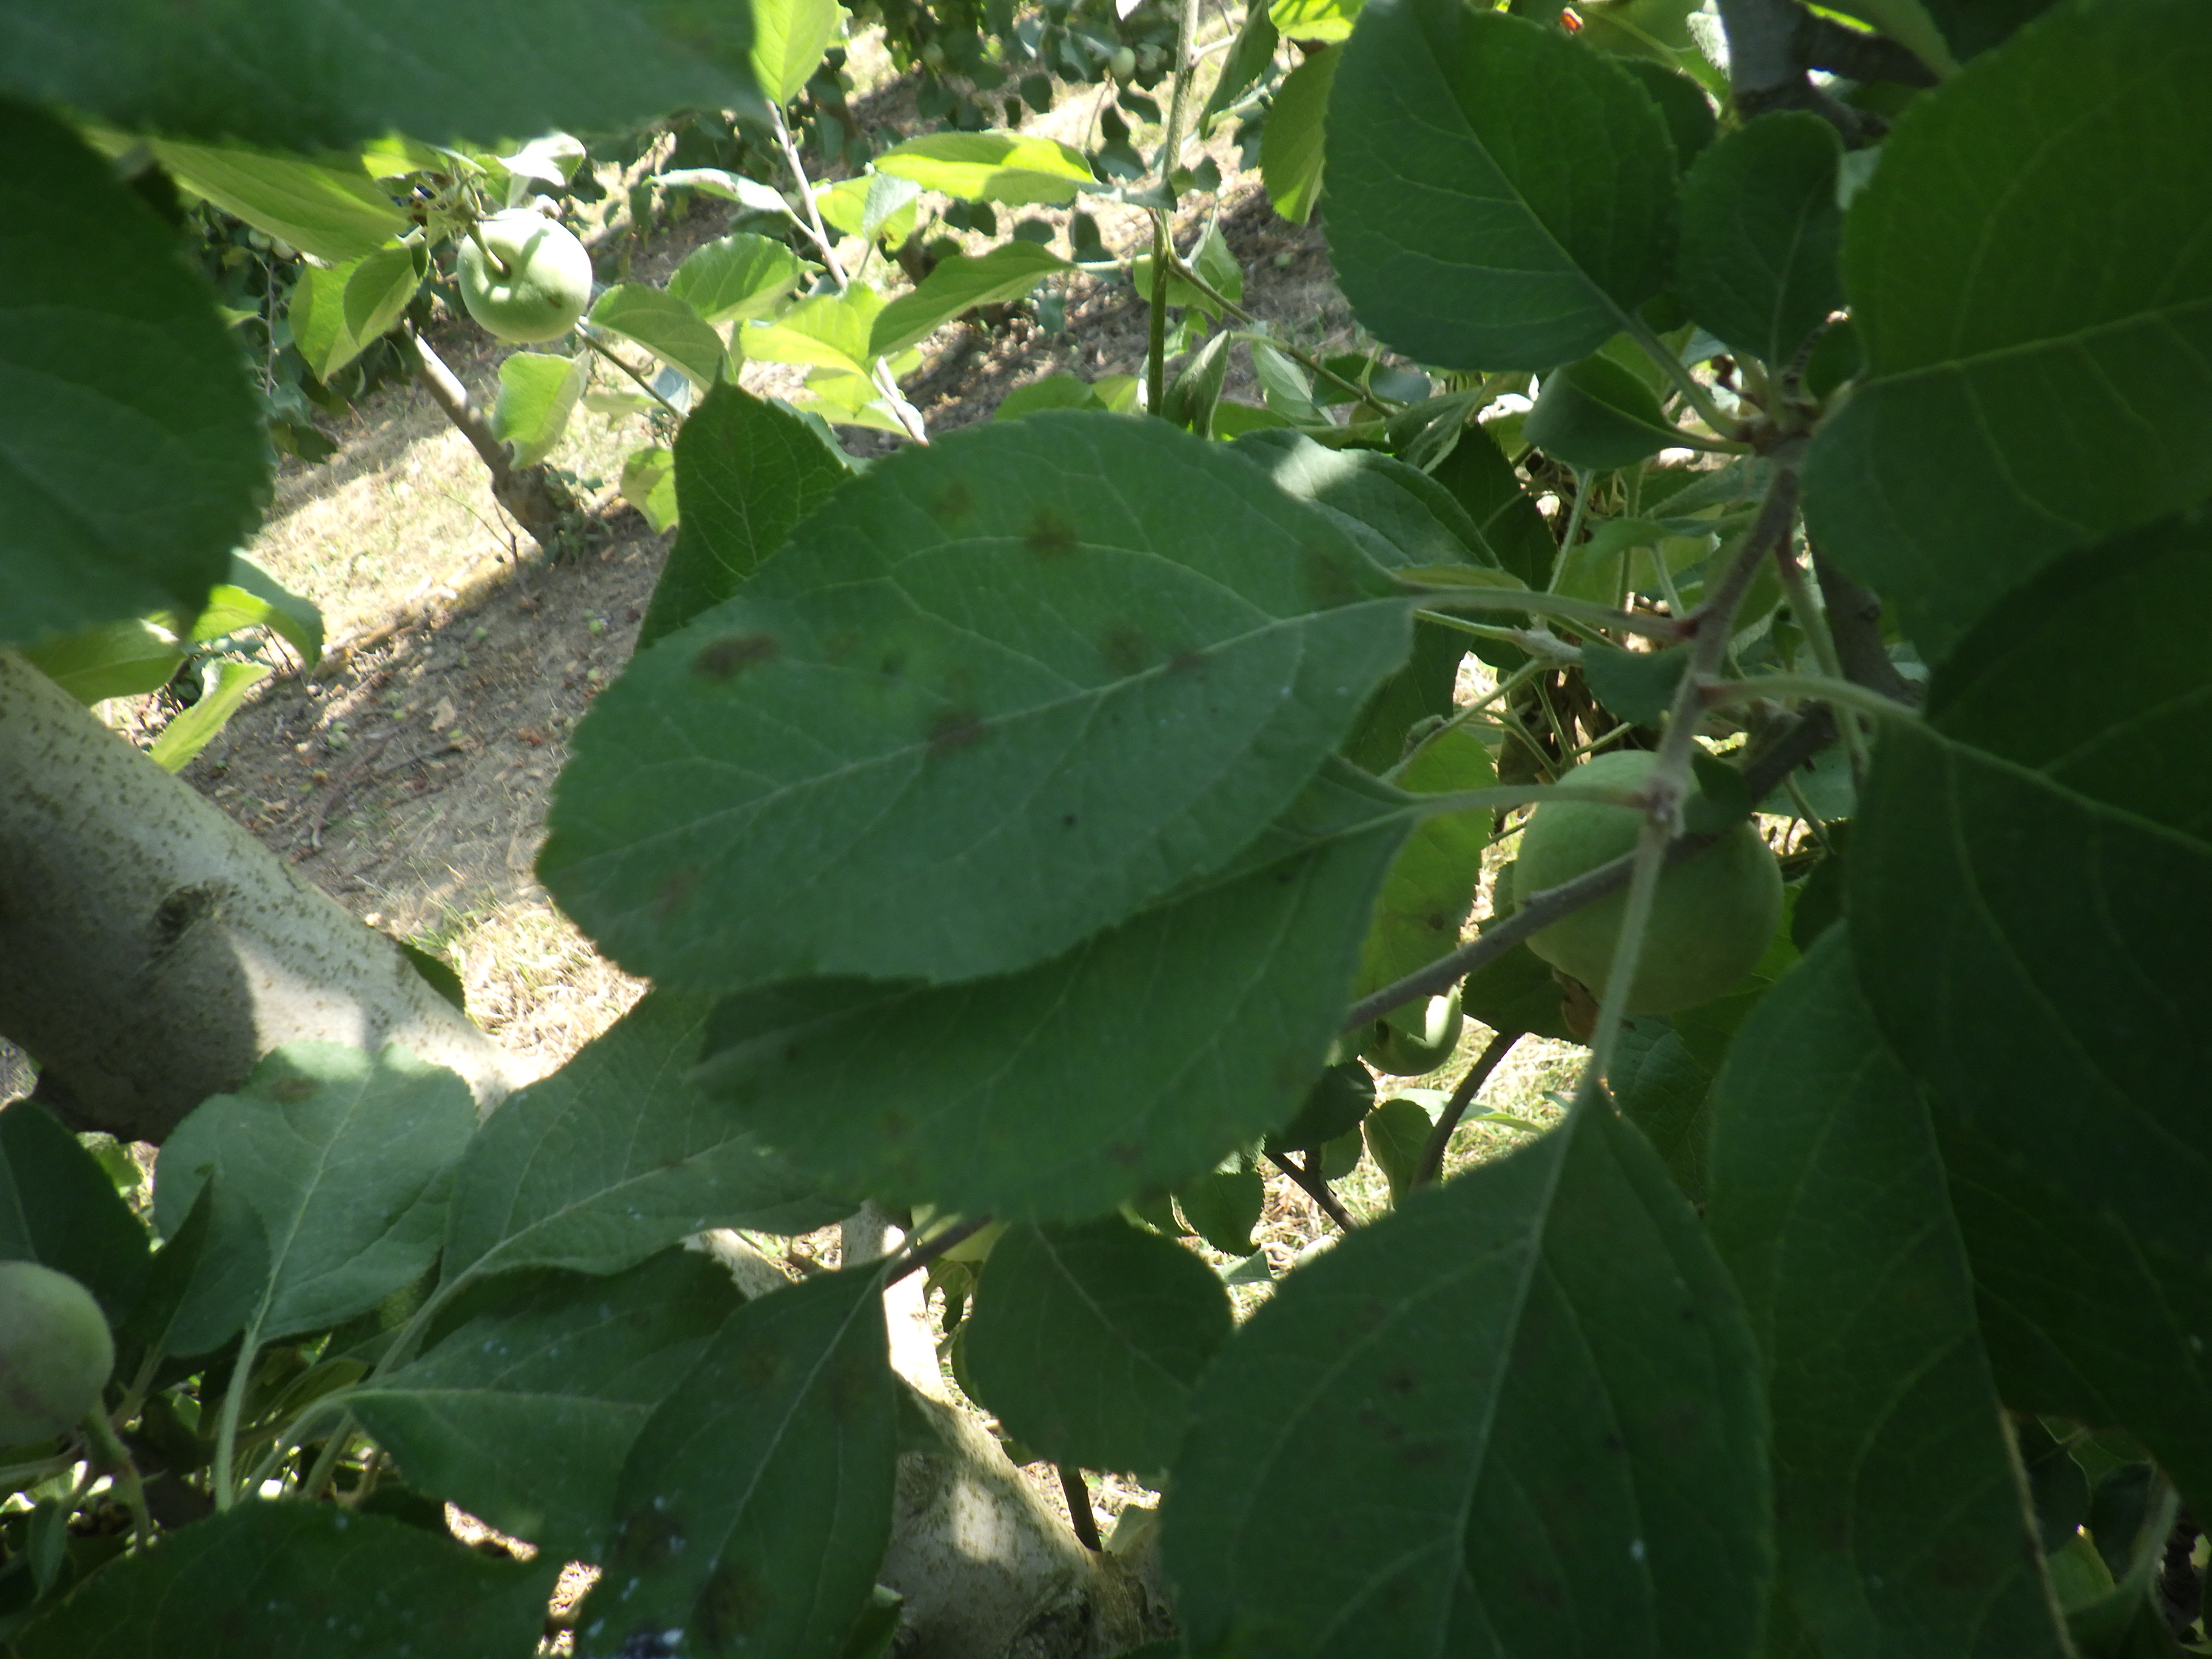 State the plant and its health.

apple, scab
